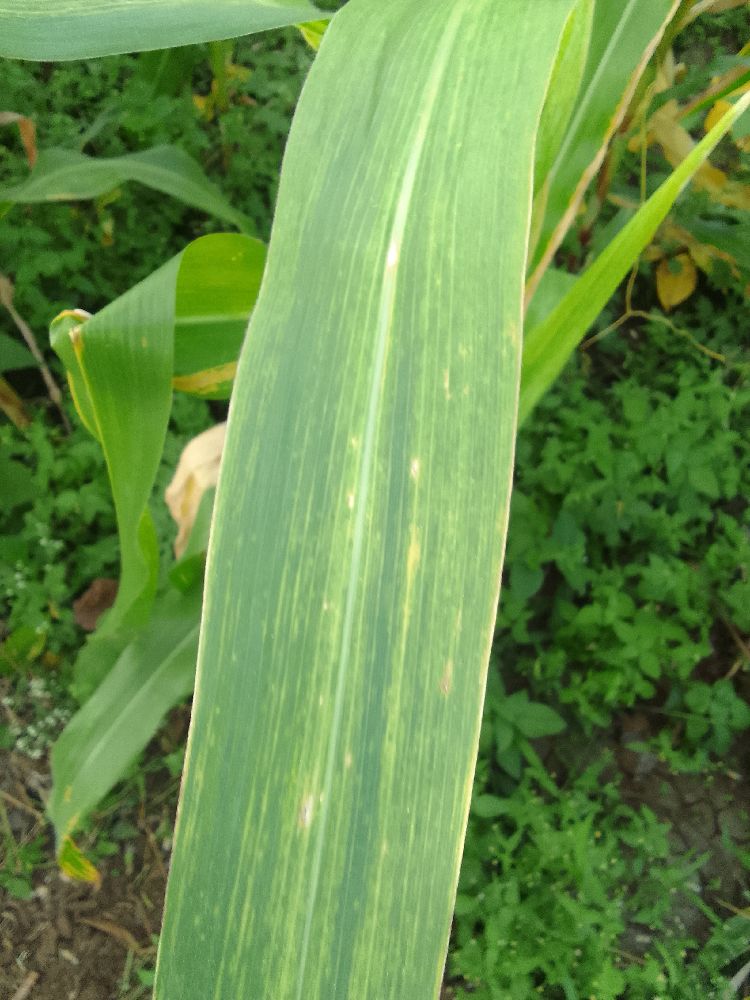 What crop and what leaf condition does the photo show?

maize, maize lethal necrosis
